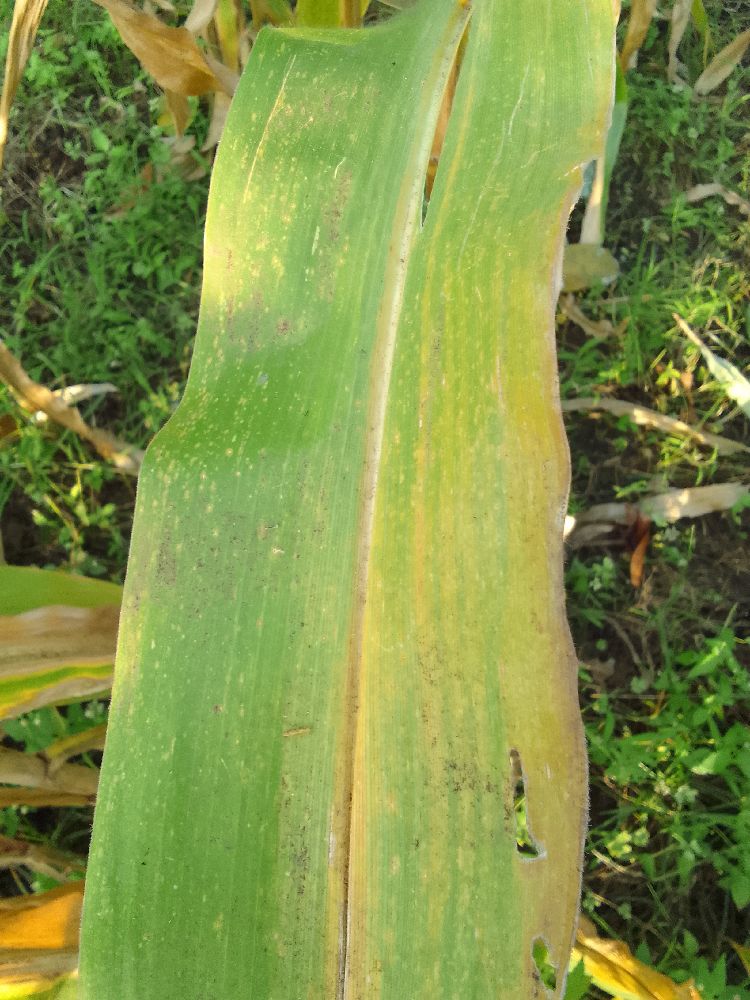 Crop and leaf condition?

maize, maize lethal necrosis
